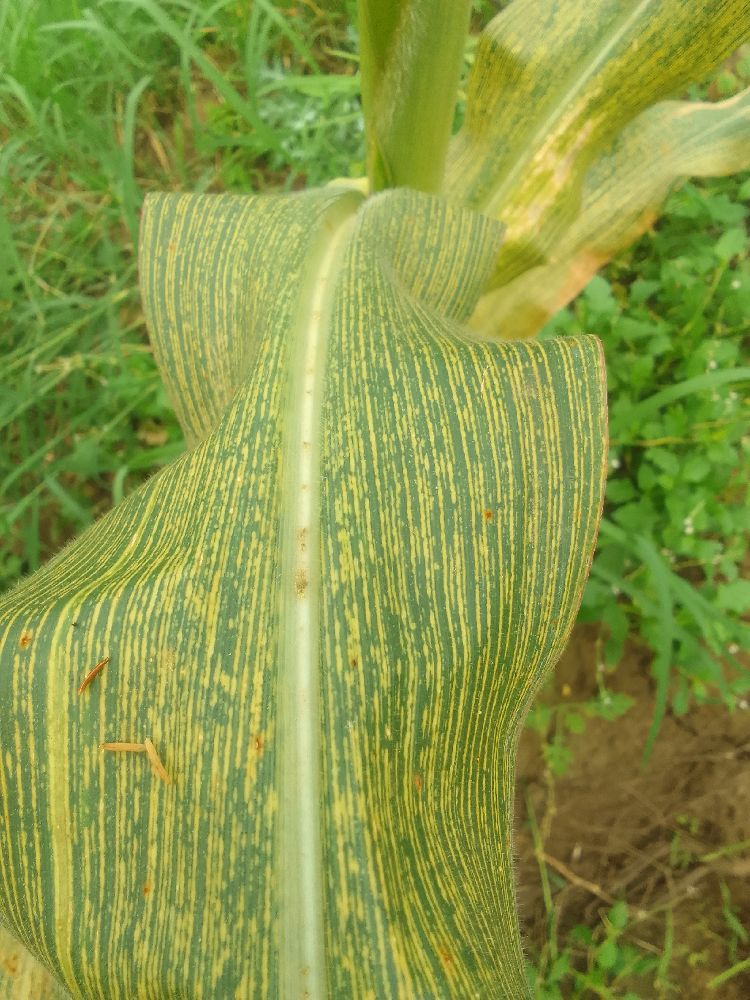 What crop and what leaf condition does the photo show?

maize, maize streak virus
